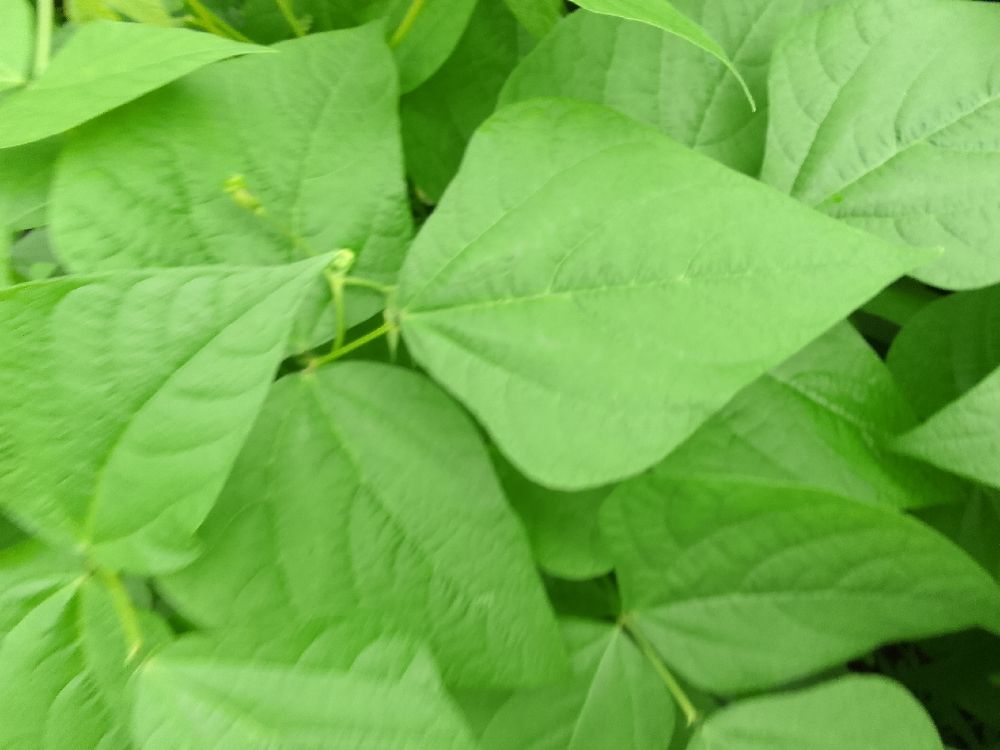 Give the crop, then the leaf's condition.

common bean, healthy
